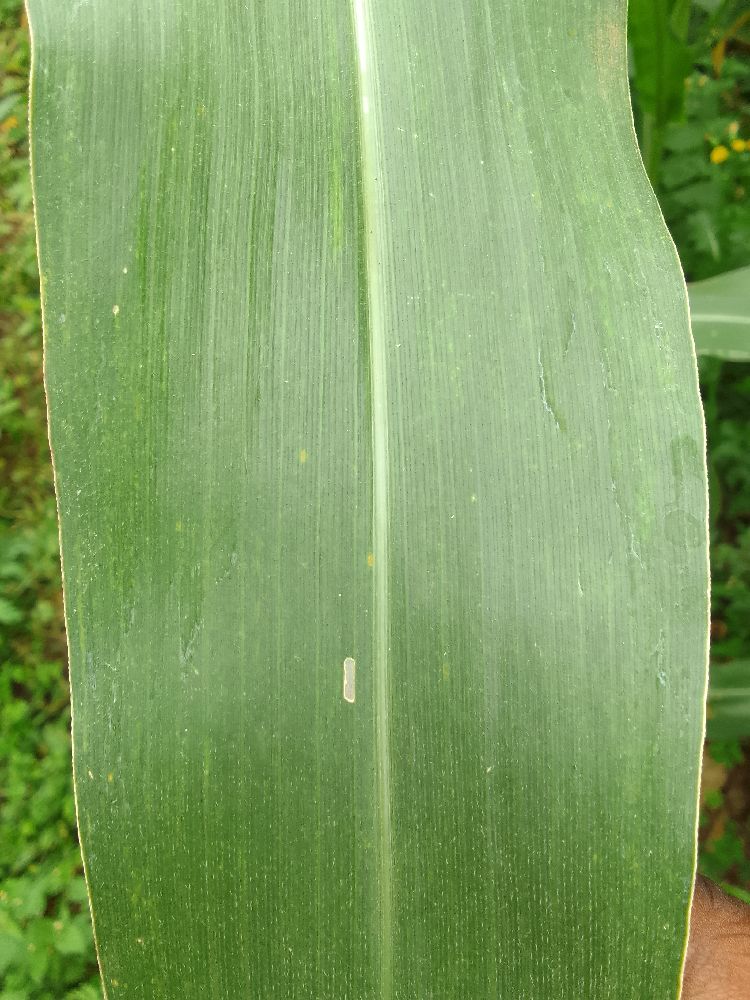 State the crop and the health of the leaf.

maize, healthy
